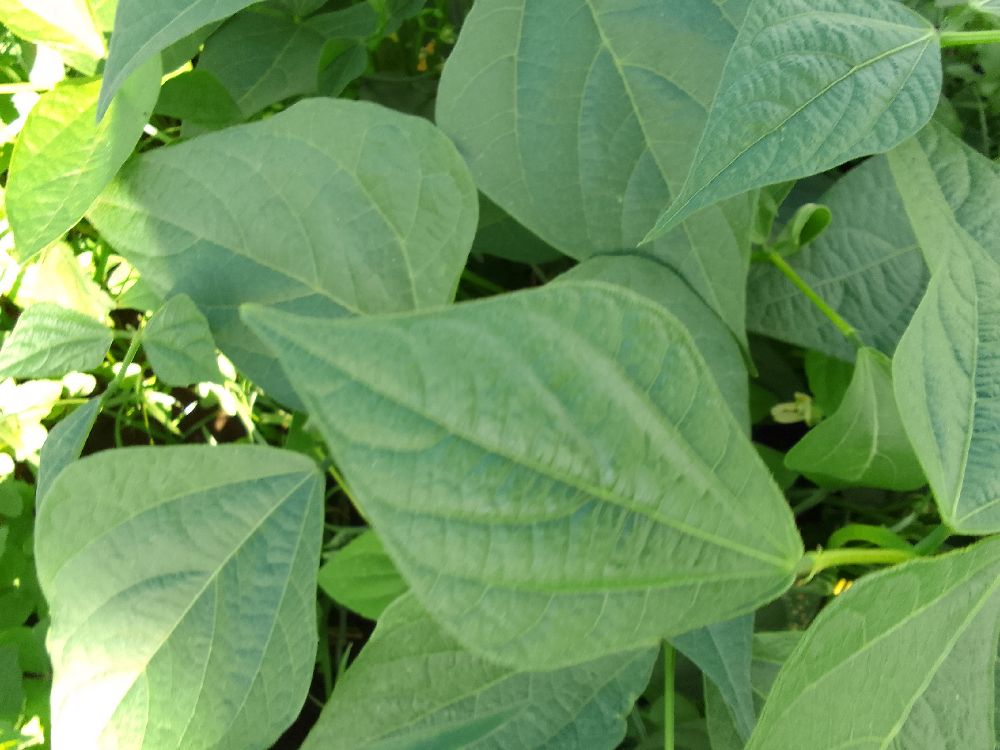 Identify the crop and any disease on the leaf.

common bean, healthy
